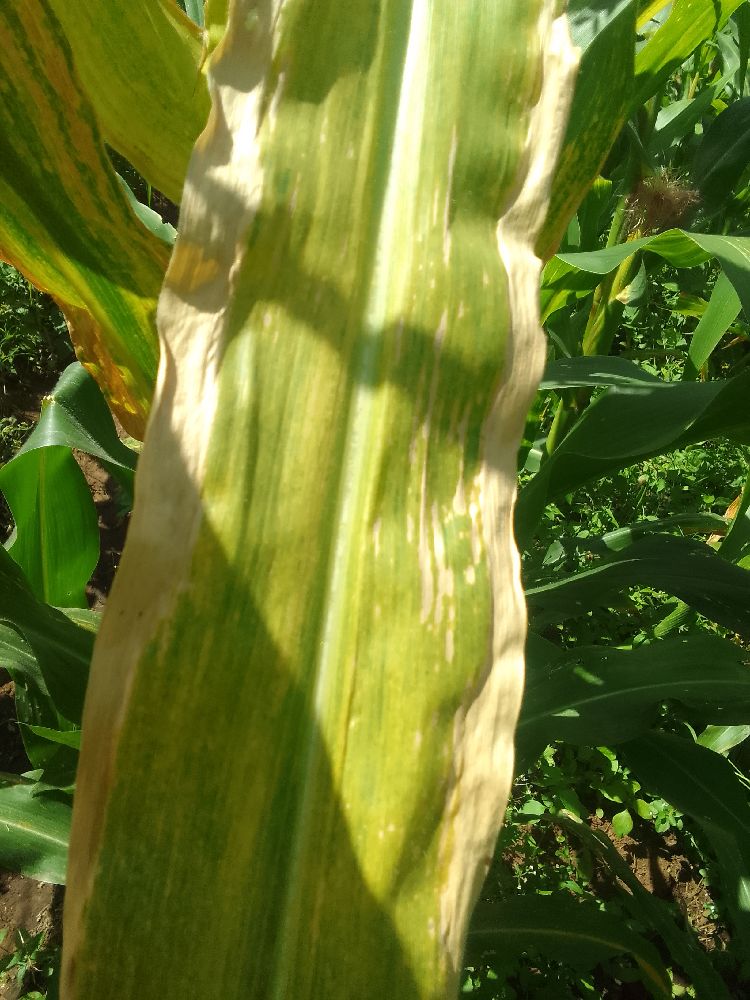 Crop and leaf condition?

maize, maize lethal necrosis
